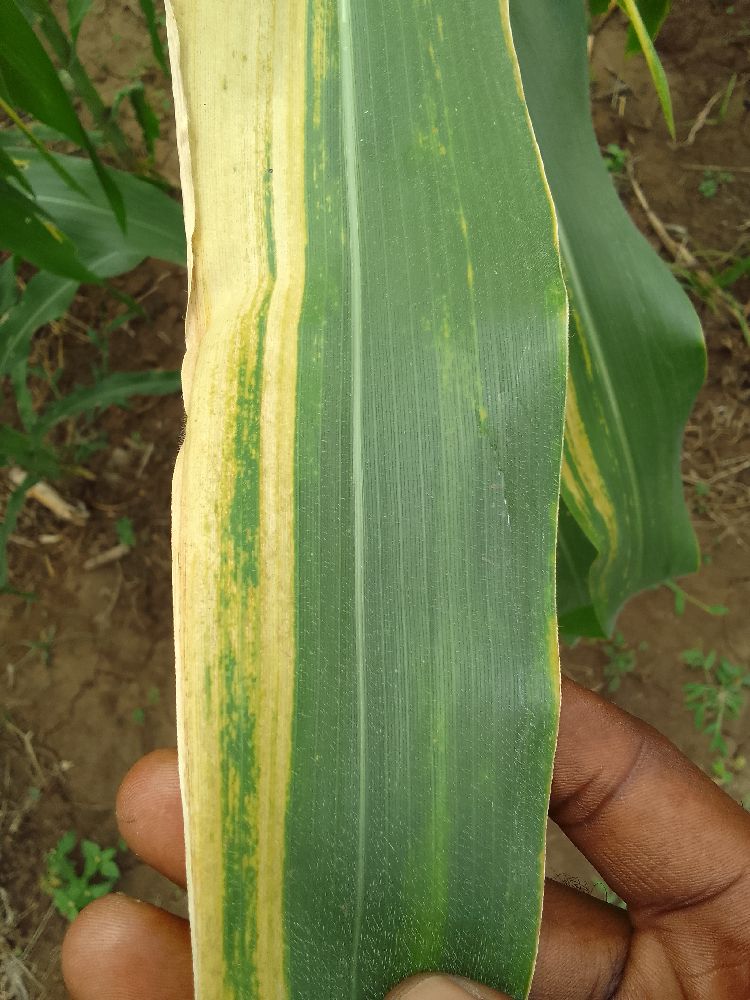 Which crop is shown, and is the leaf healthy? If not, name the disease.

maize, maize lethal necrosis
